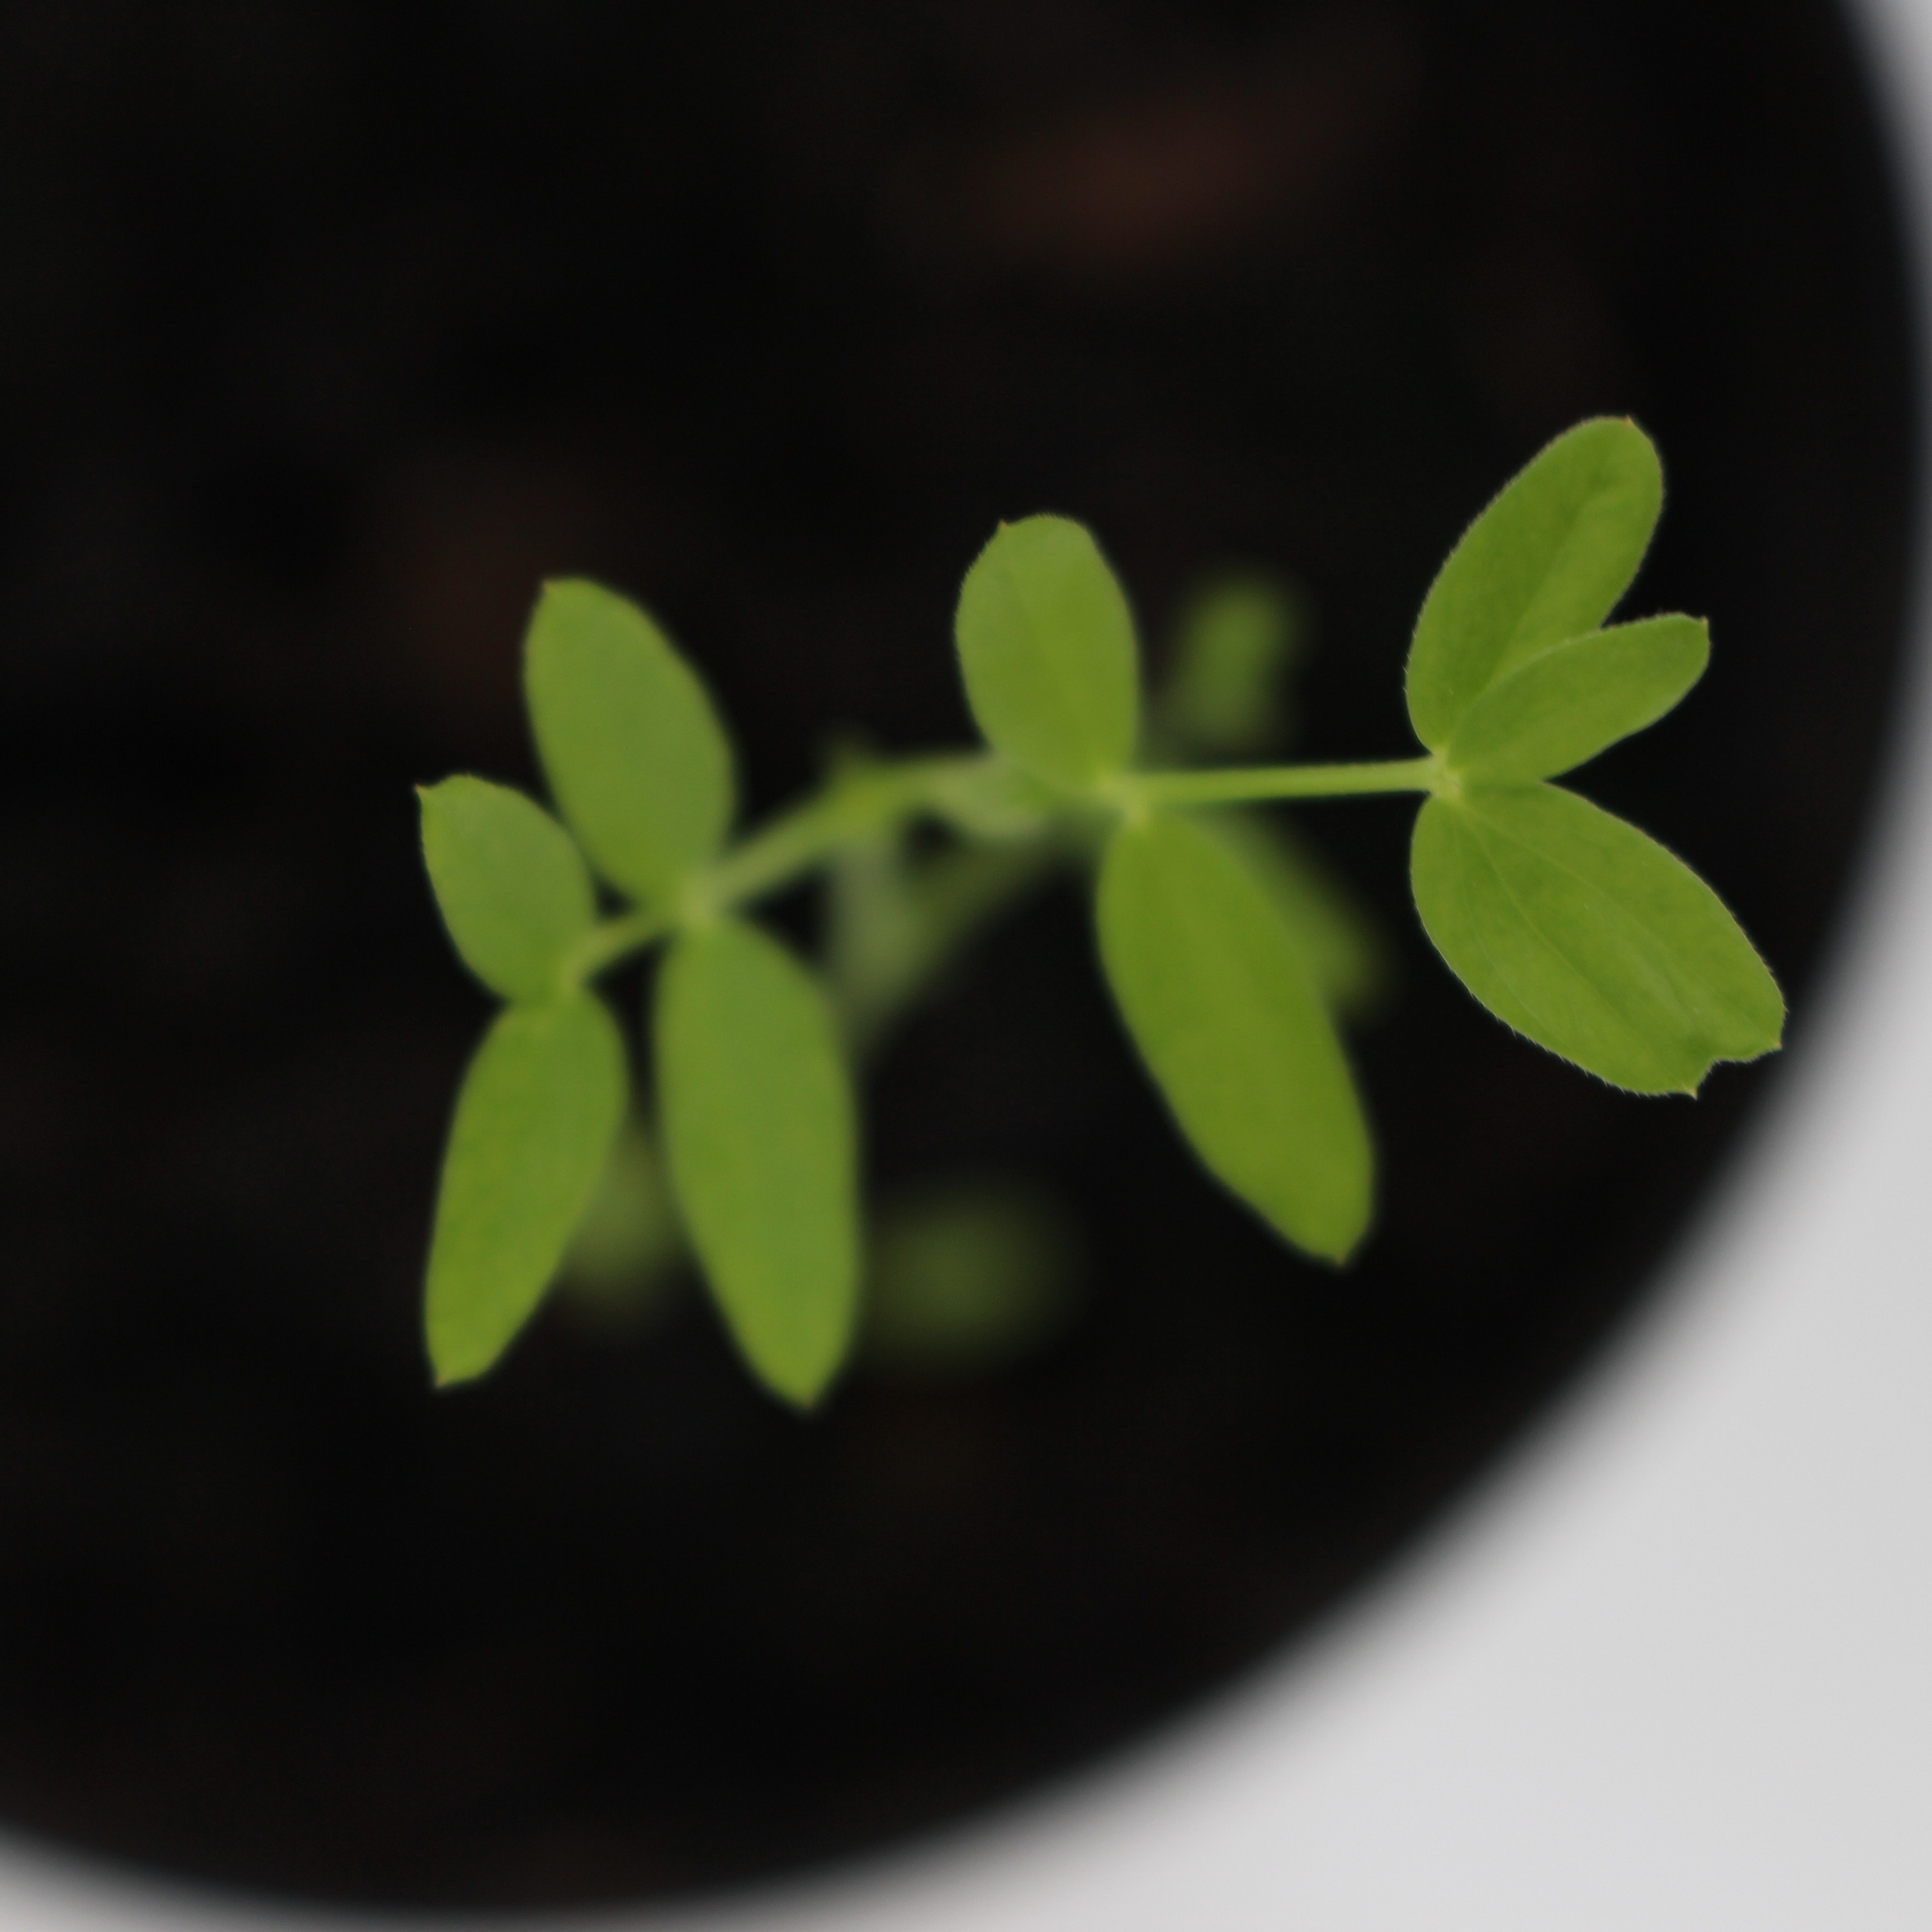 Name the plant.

Vicia sativa
